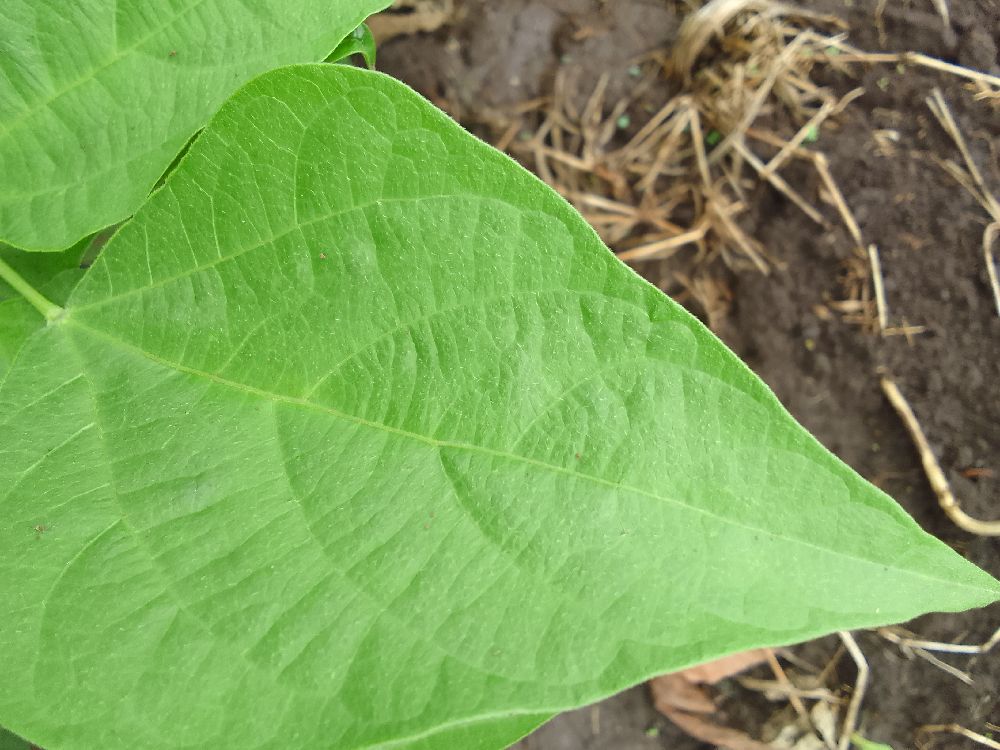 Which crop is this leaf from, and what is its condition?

common bean, healthy
